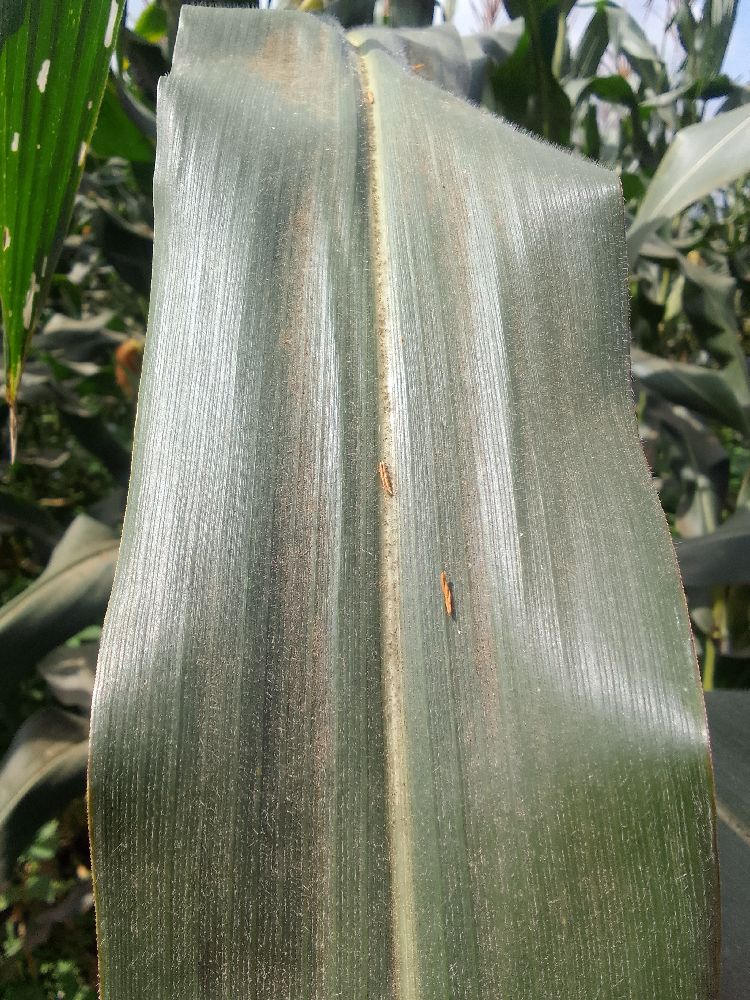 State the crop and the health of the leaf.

maize, healthy
